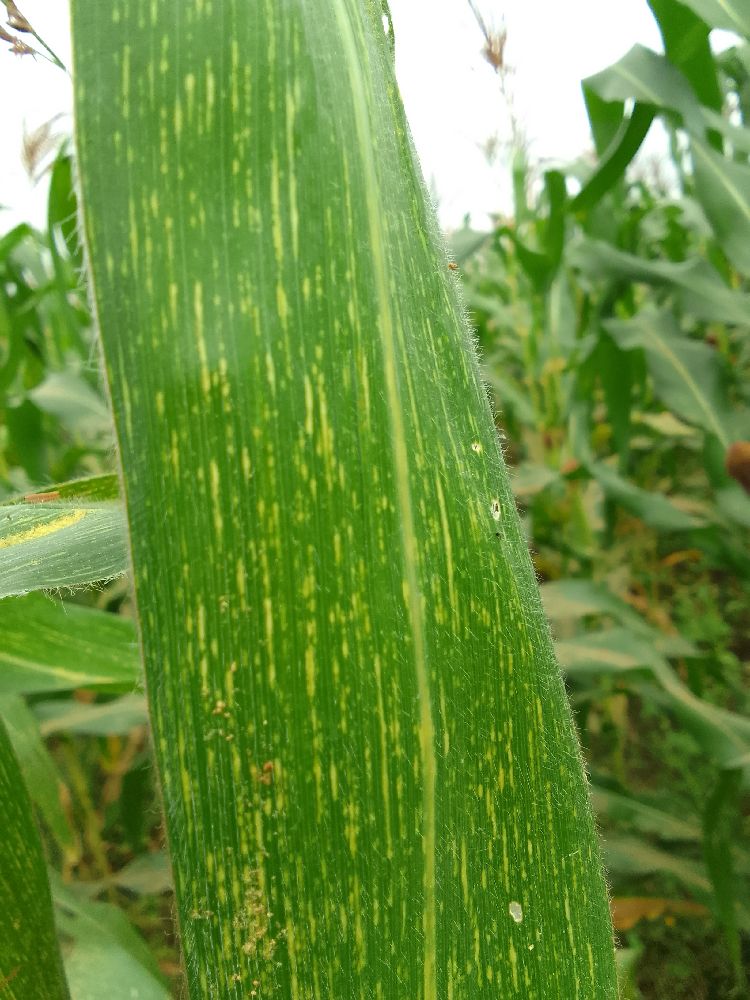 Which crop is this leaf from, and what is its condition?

maize, maize streak virus
